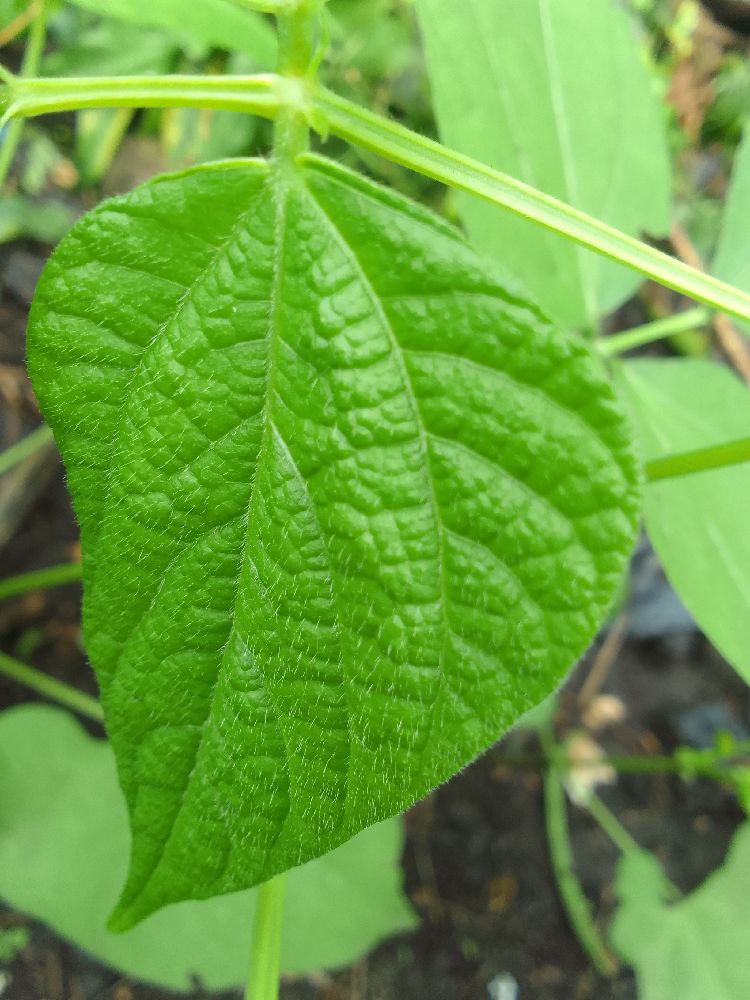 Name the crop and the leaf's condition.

common bean, healthy
